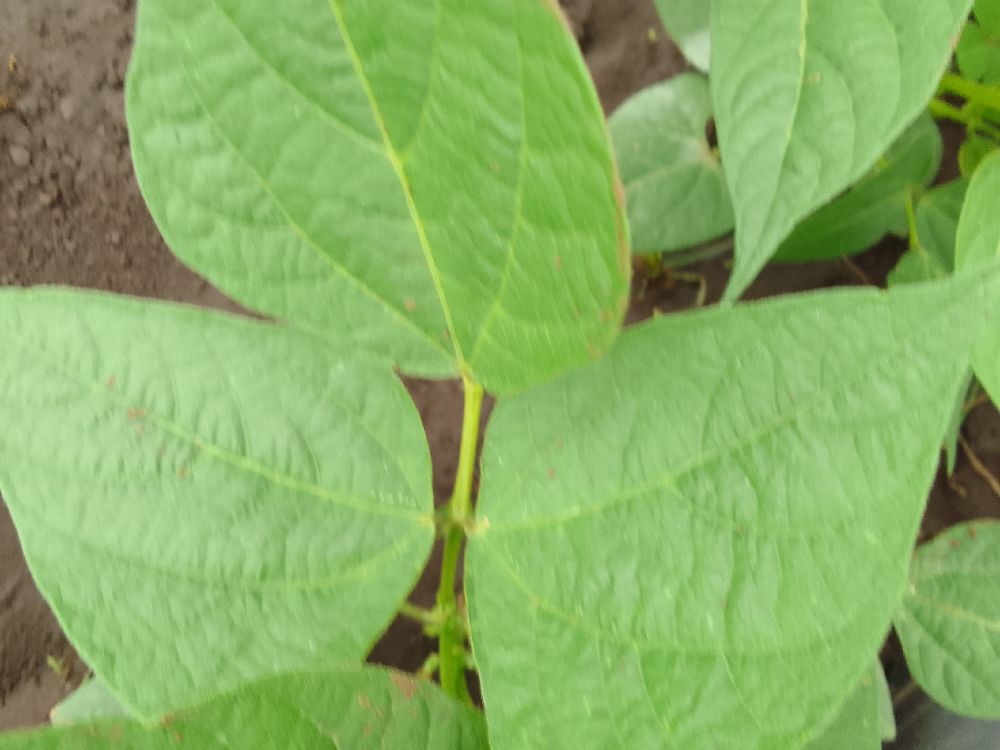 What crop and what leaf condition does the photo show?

common bean, healthy
